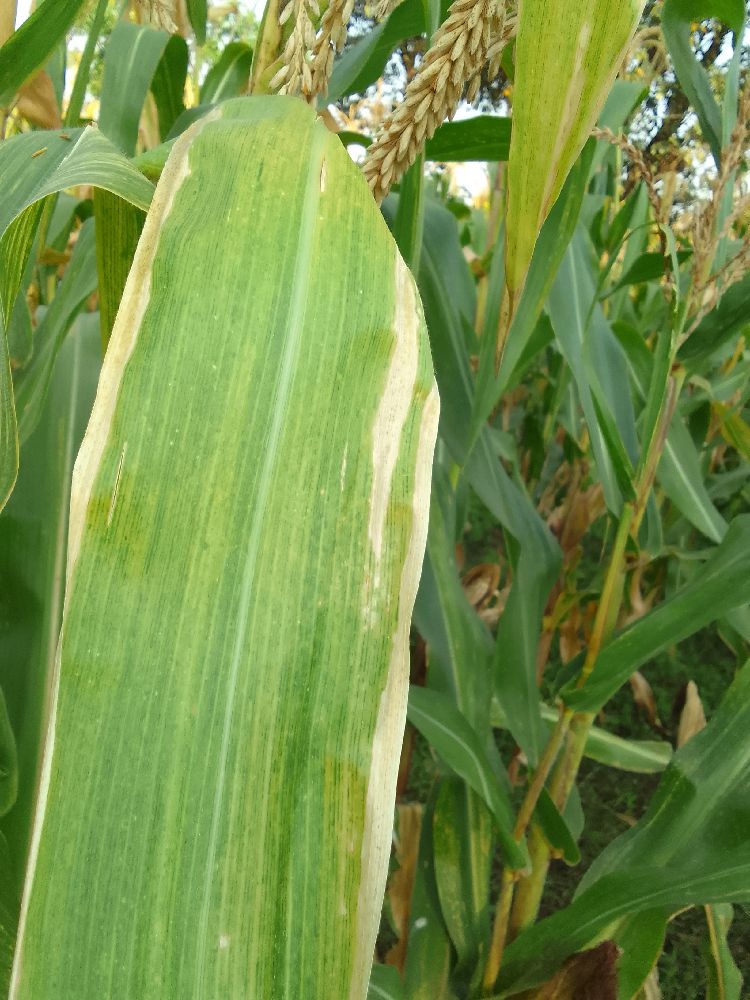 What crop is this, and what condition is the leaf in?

maize, maize lethal necrosis
